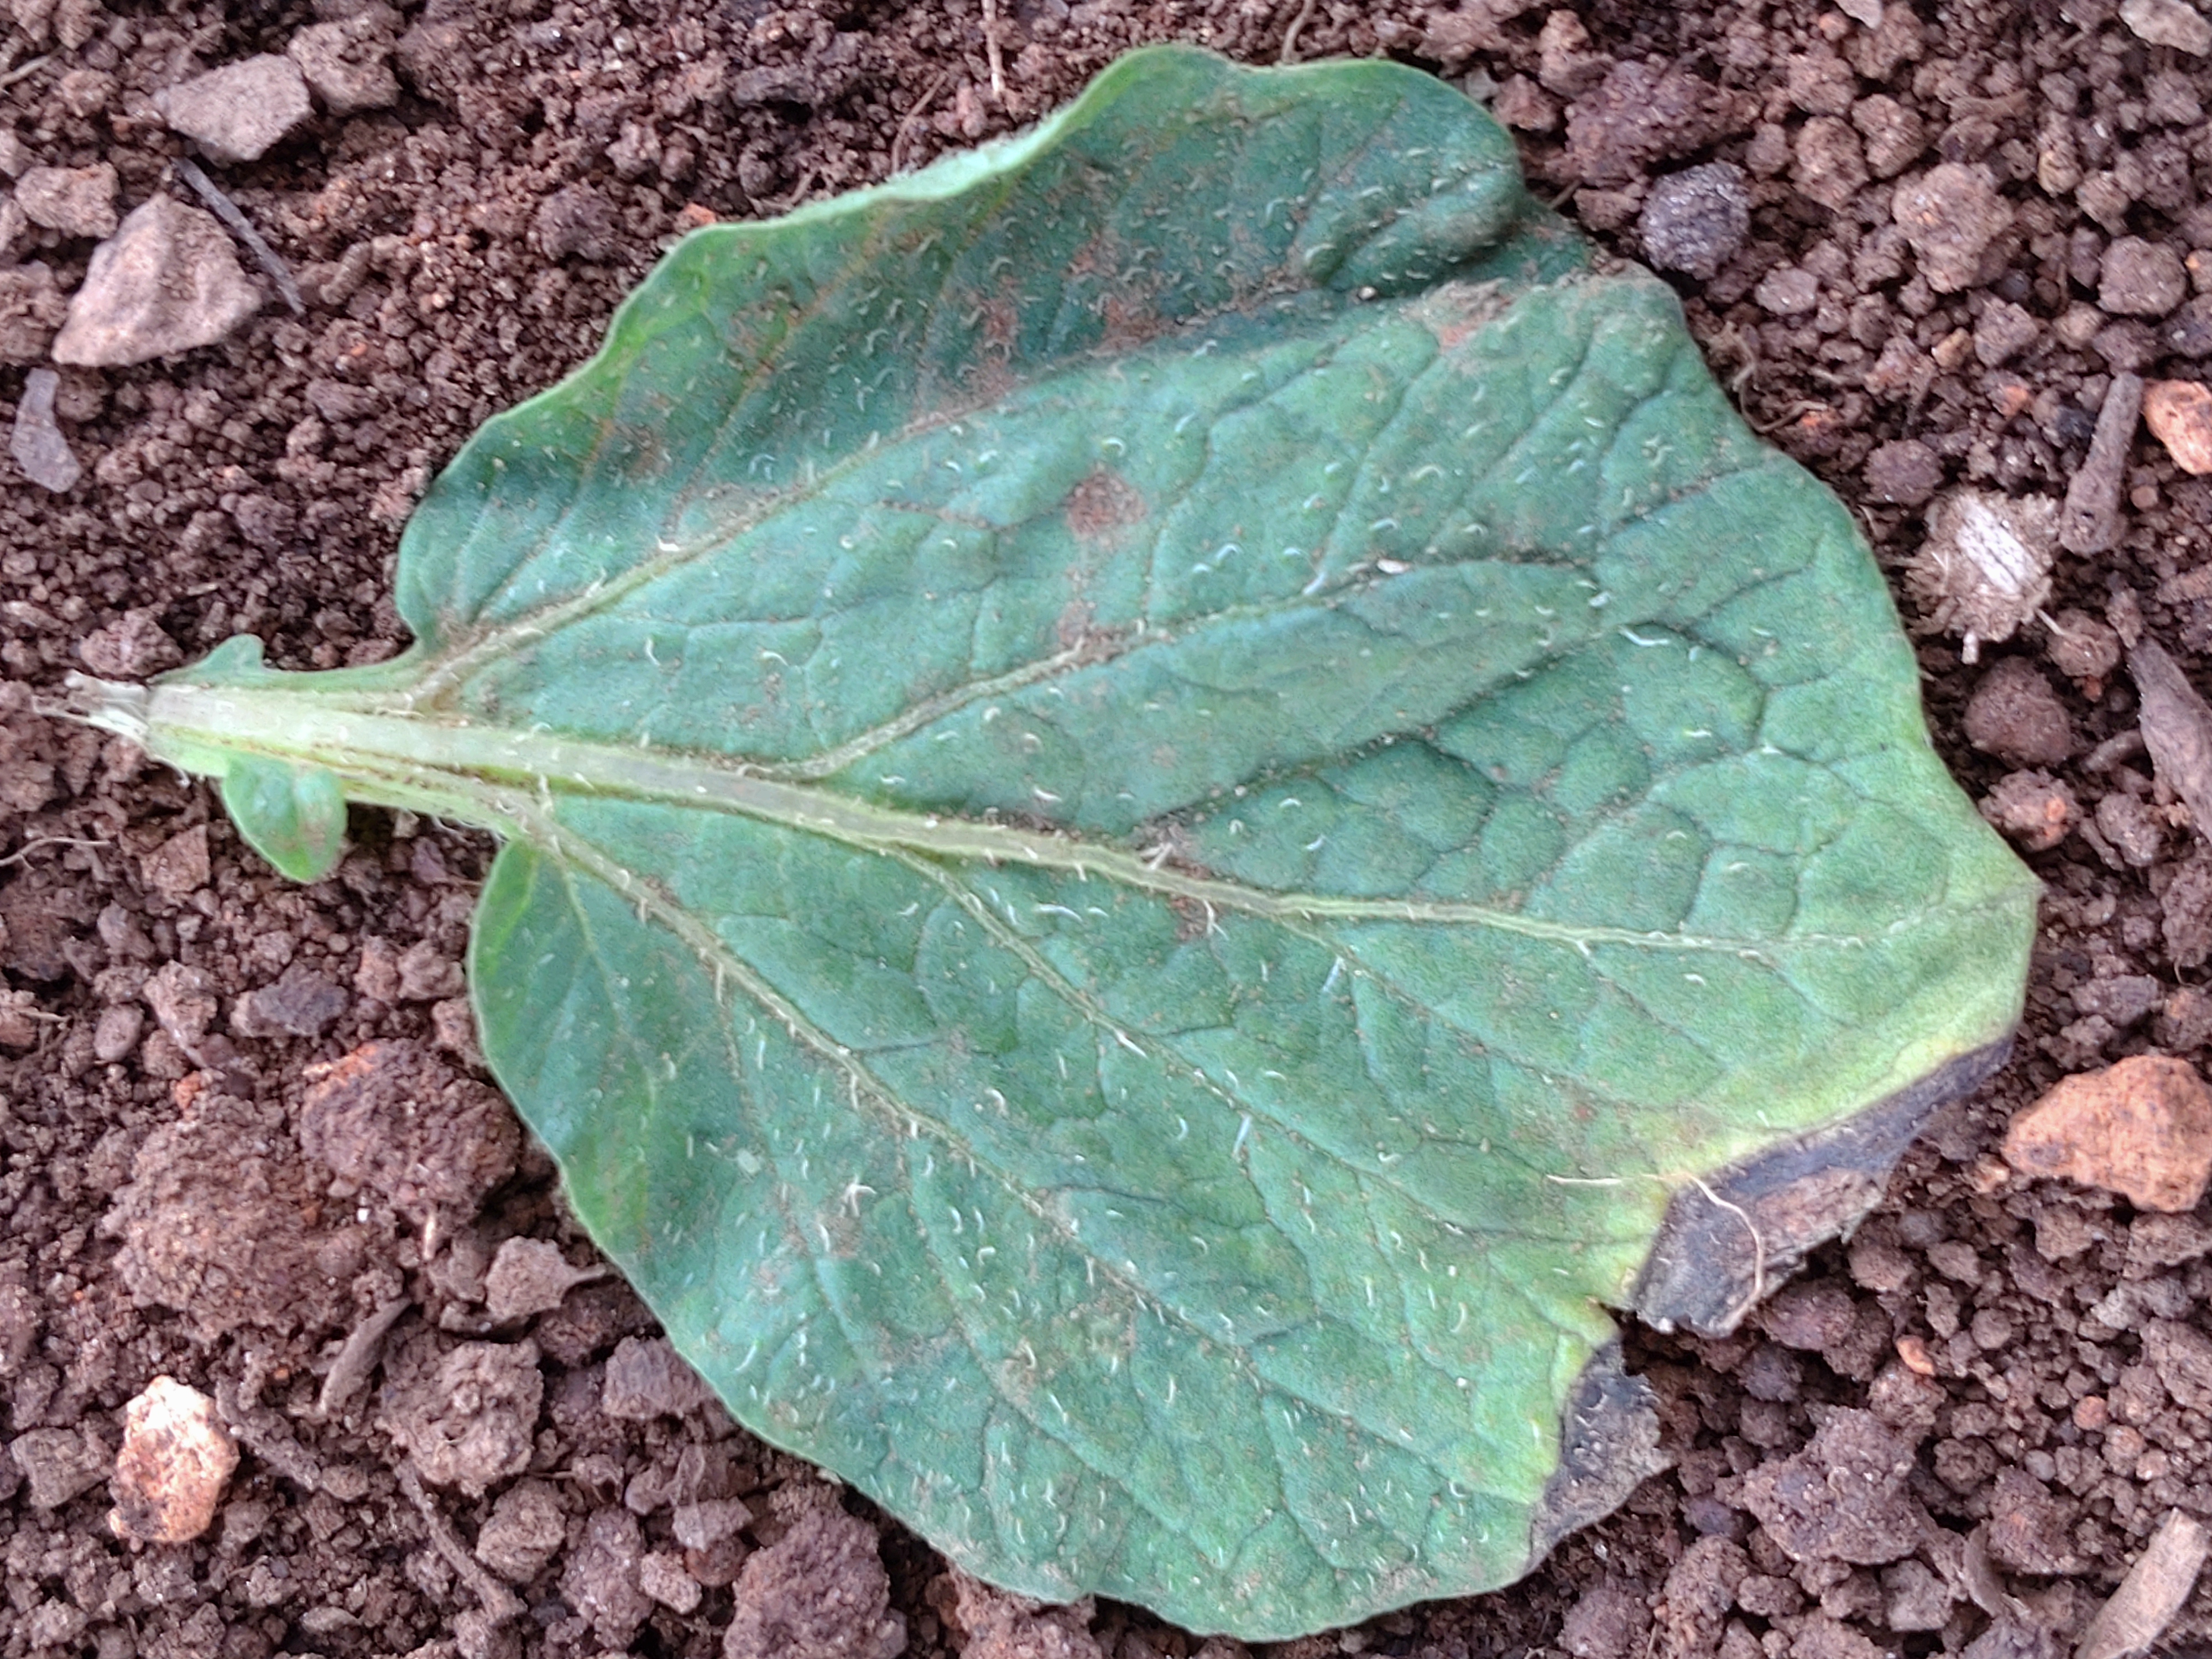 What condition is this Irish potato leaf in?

early blight
